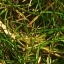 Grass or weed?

grass
